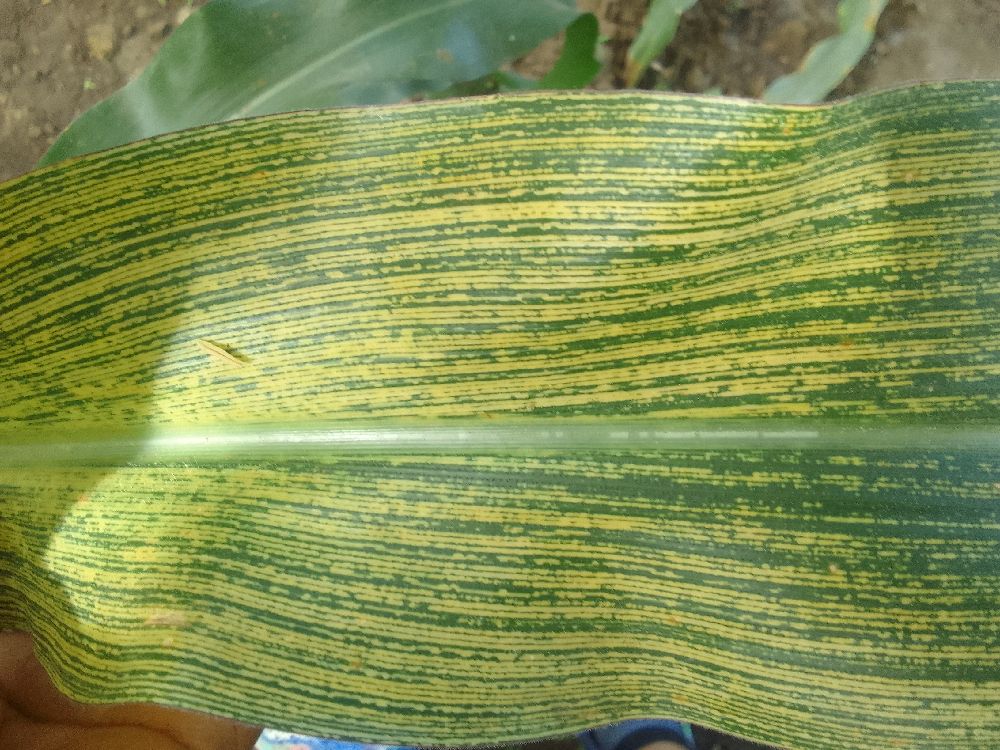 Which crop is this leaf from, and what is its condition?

maize, maize streak virus
